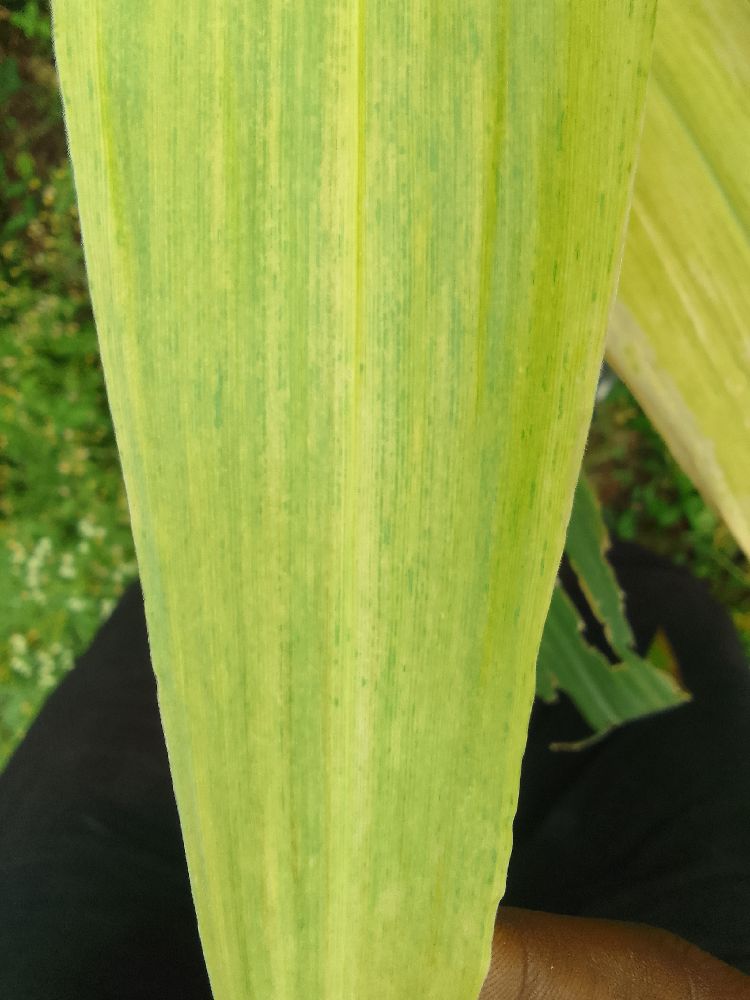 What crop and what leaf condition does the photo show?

maize, maize lethal necrosis
